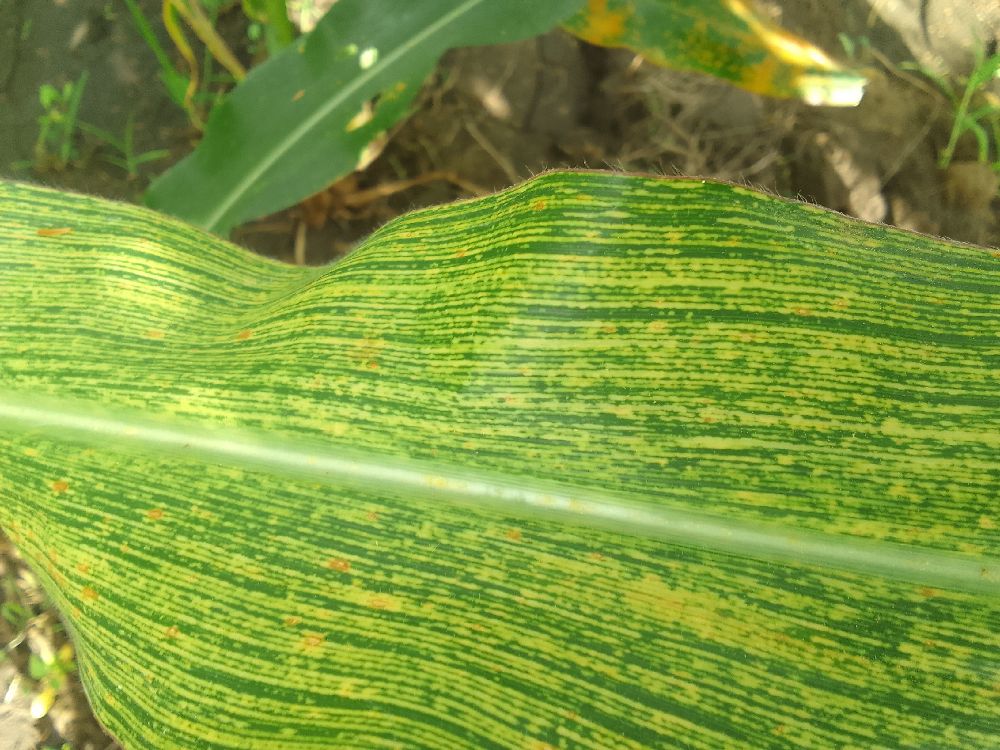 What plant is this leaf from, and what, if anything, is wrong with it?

maize, maize streak virus
